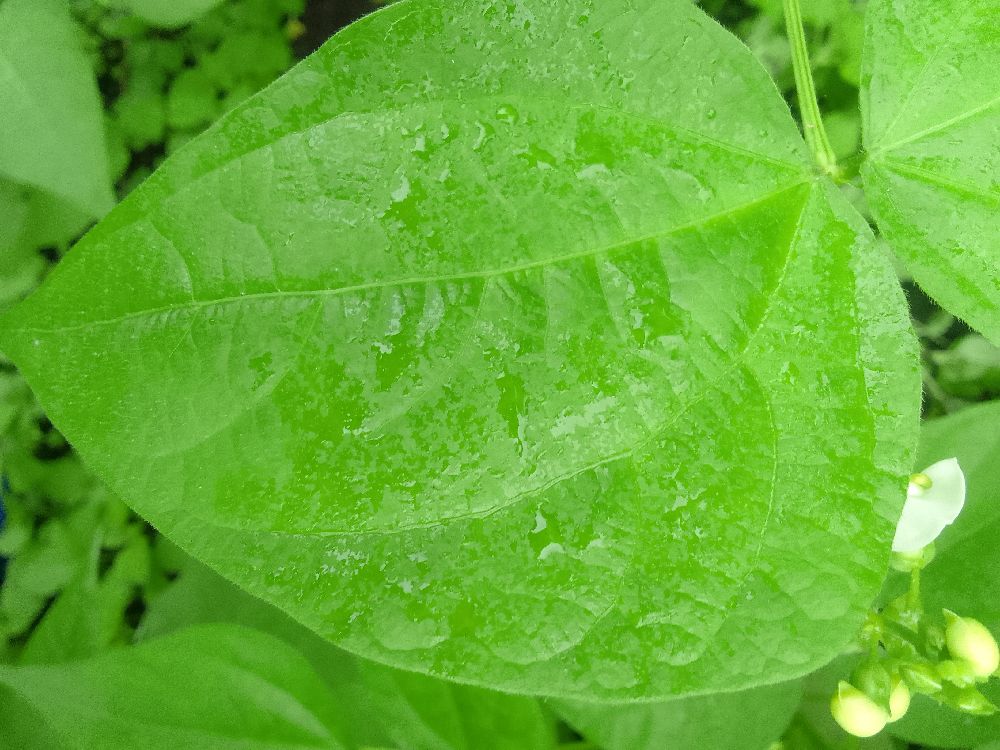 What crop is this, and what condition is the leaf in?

common bean, healthy
